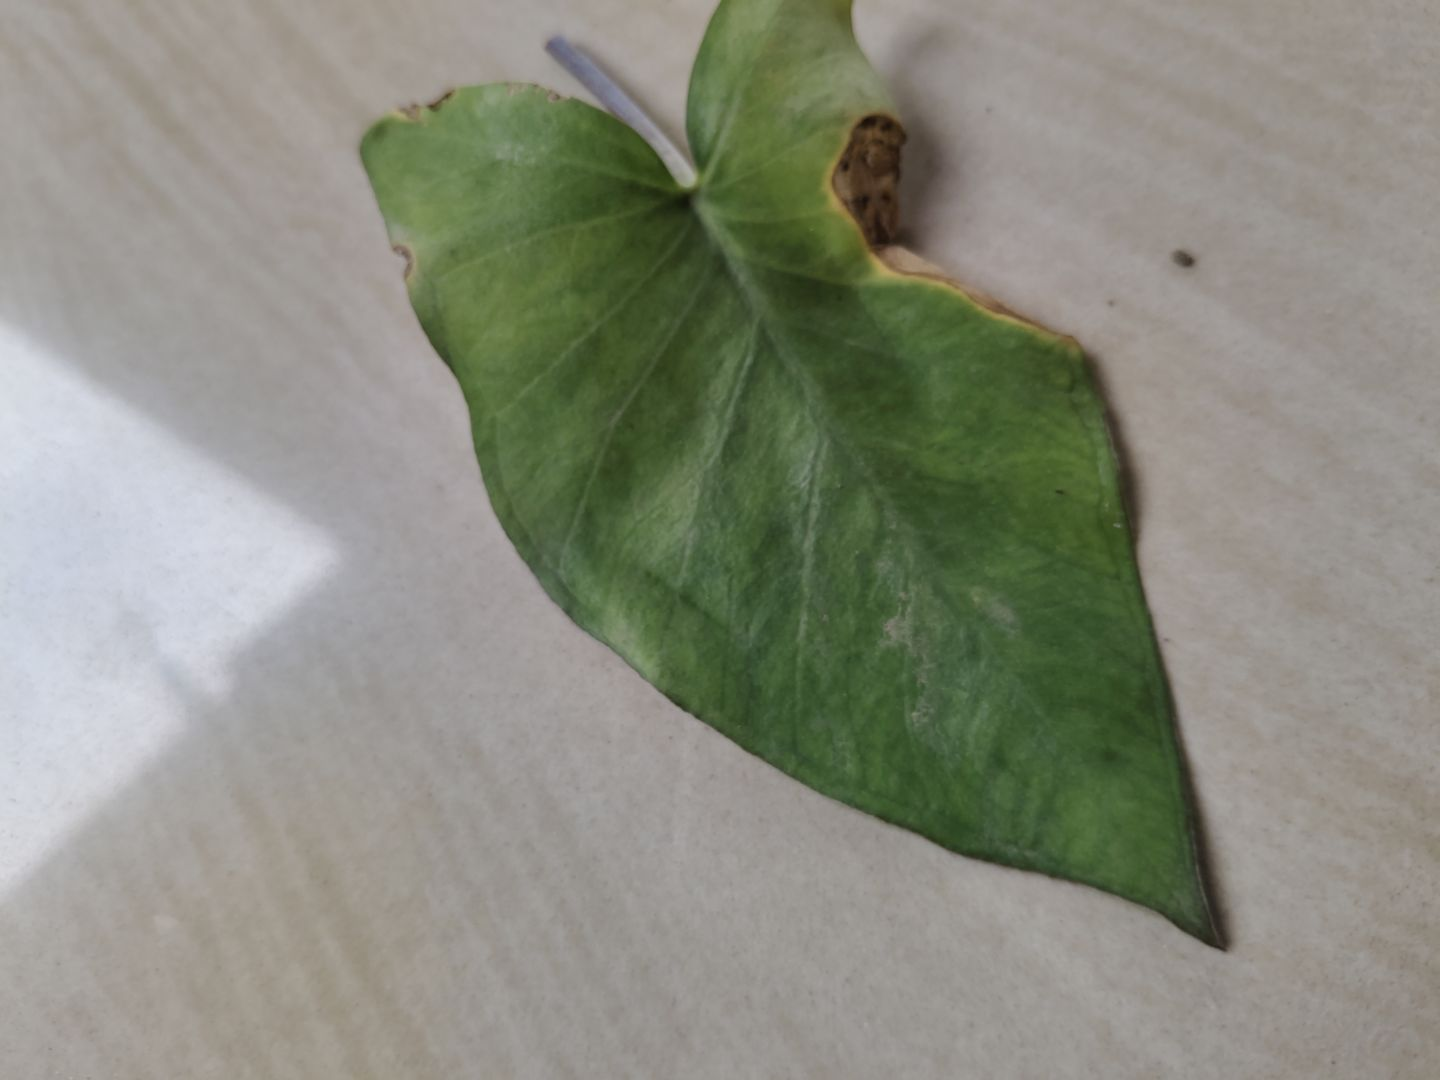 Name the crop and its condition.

taro, leaf blight
